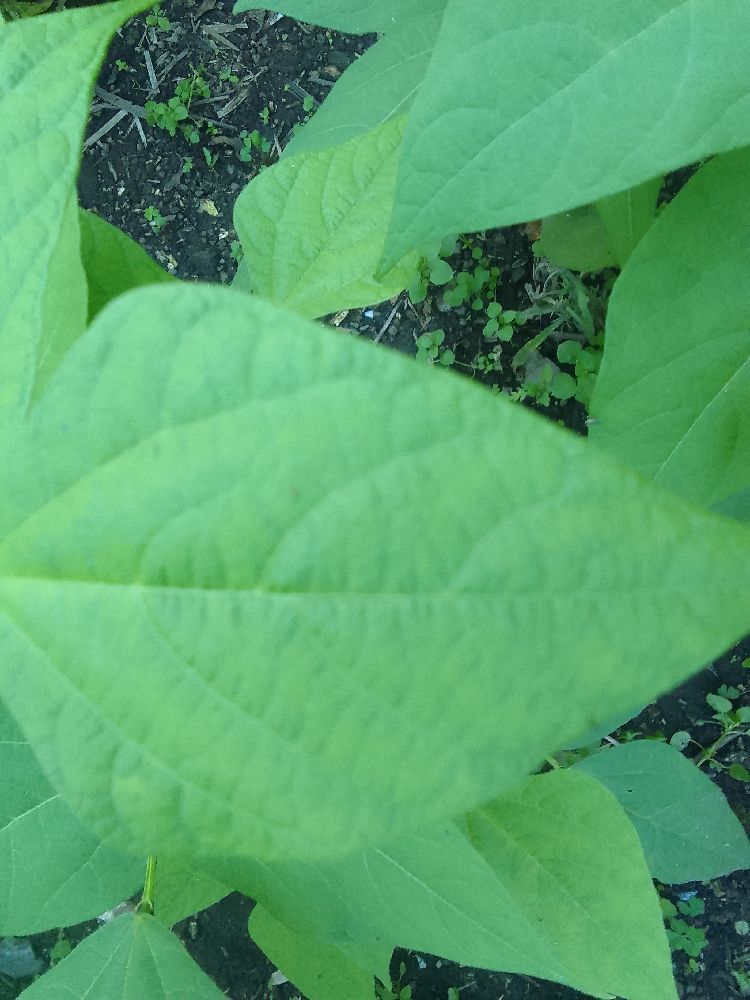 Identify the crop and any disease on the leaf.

common bean, healthy
